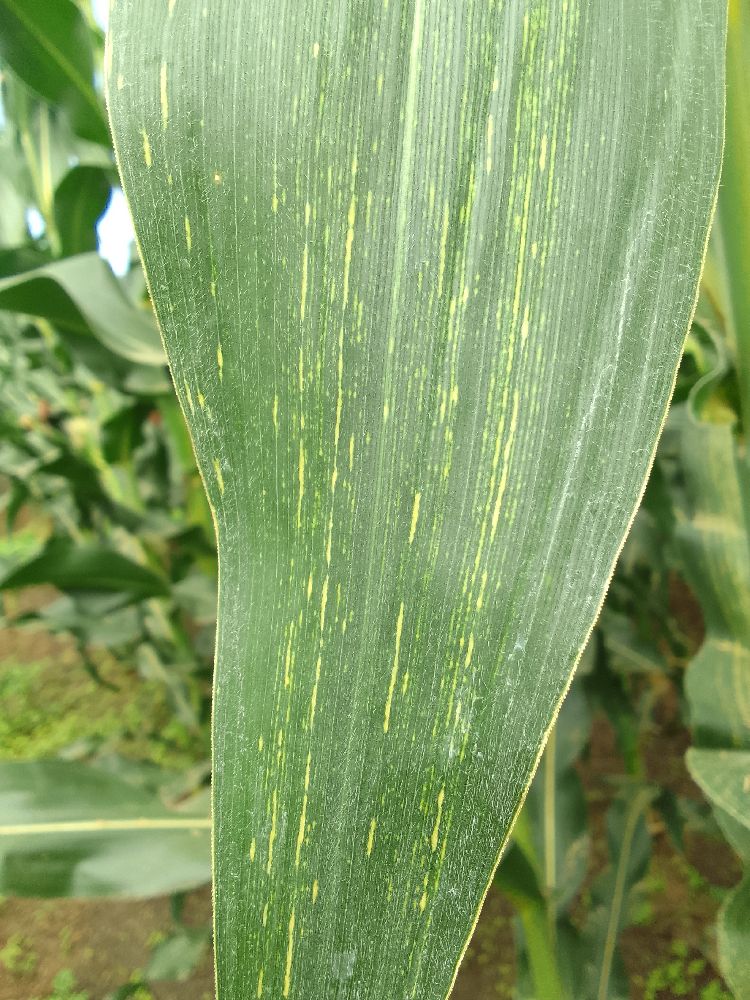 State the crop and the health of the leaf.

maize, maize streak virus
